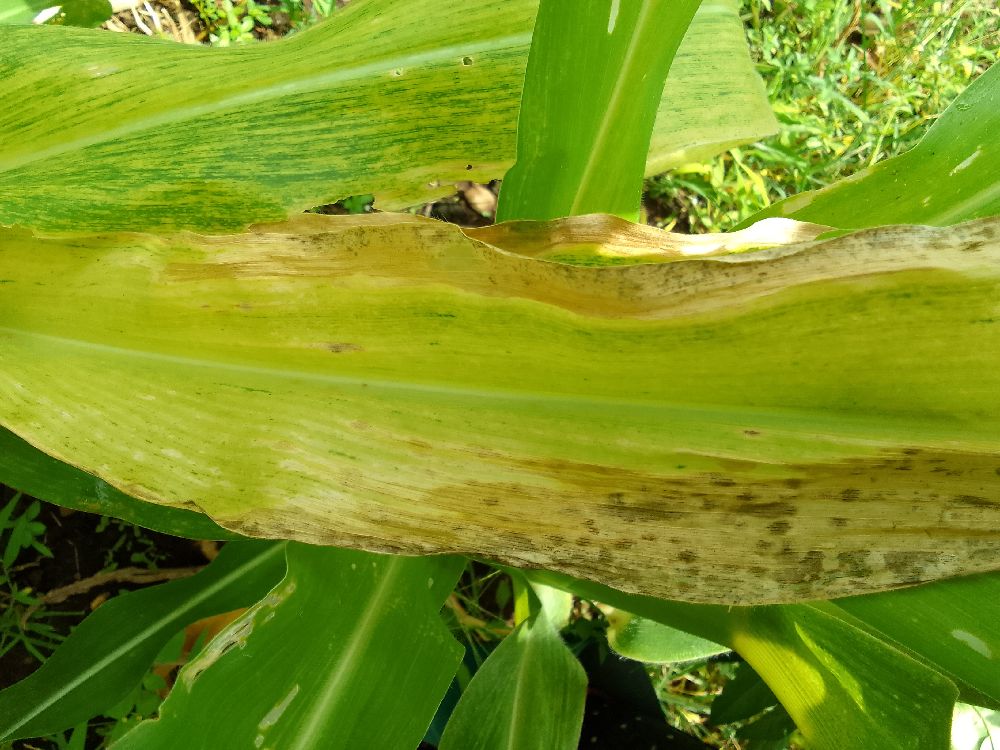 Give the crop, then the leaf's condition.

maize, maize lethal necrosis
